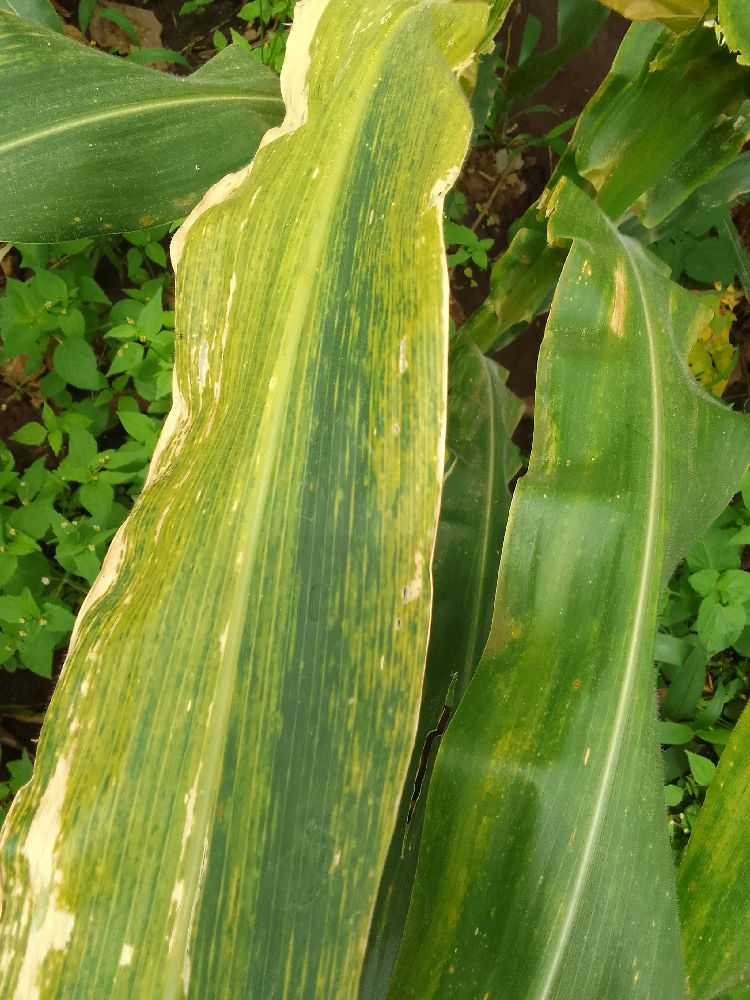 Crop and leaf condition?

maize, maize lethal necrosis
